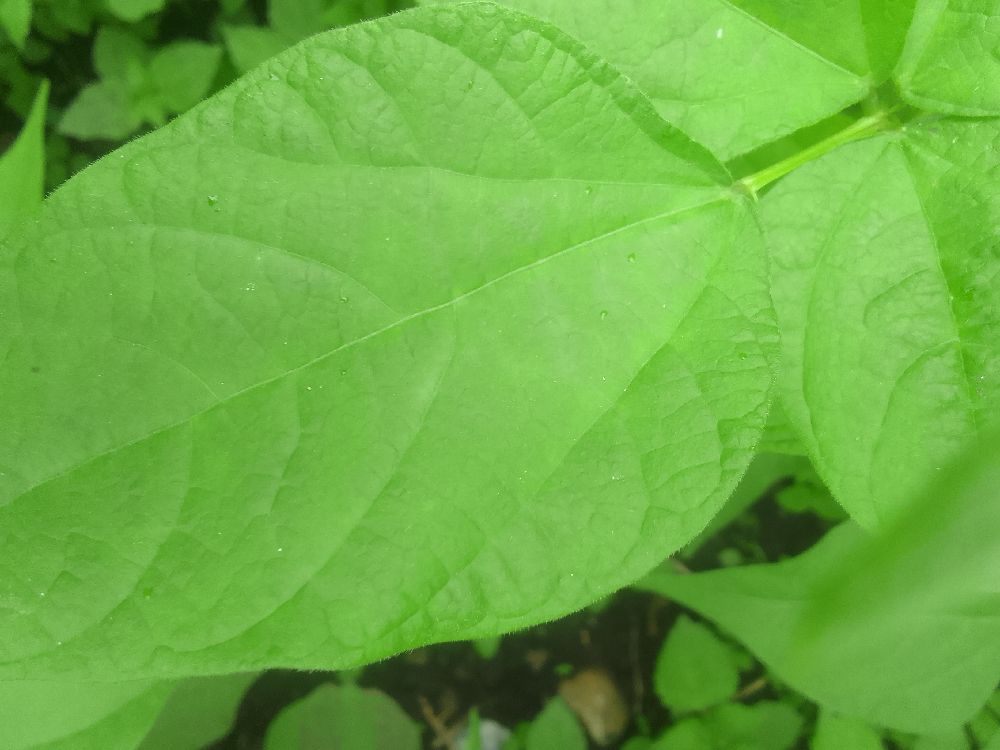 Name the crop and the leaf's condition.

common bean, healthy
